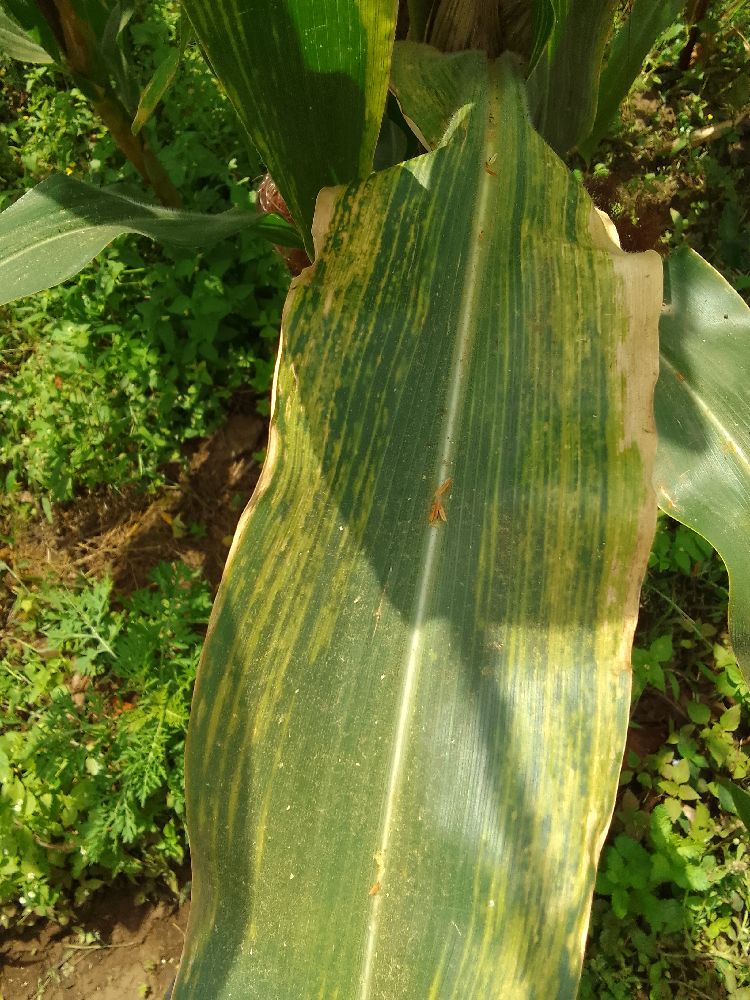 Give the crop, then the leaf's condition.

maize, maize lethal necrosis
